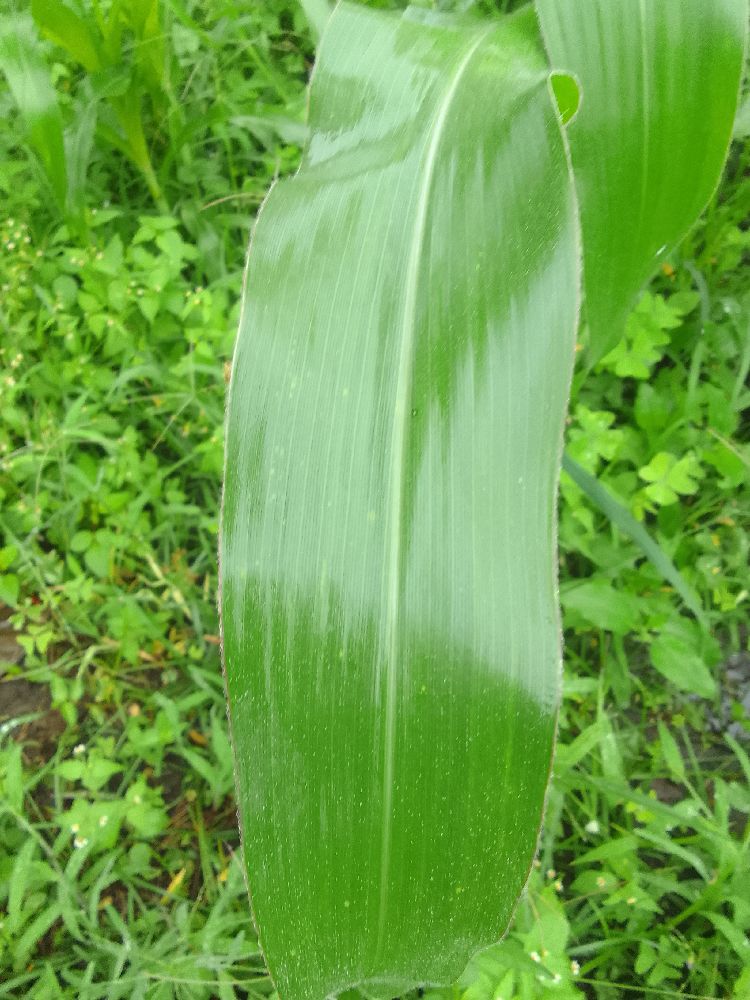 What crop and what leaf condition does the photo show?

maize, healthy
